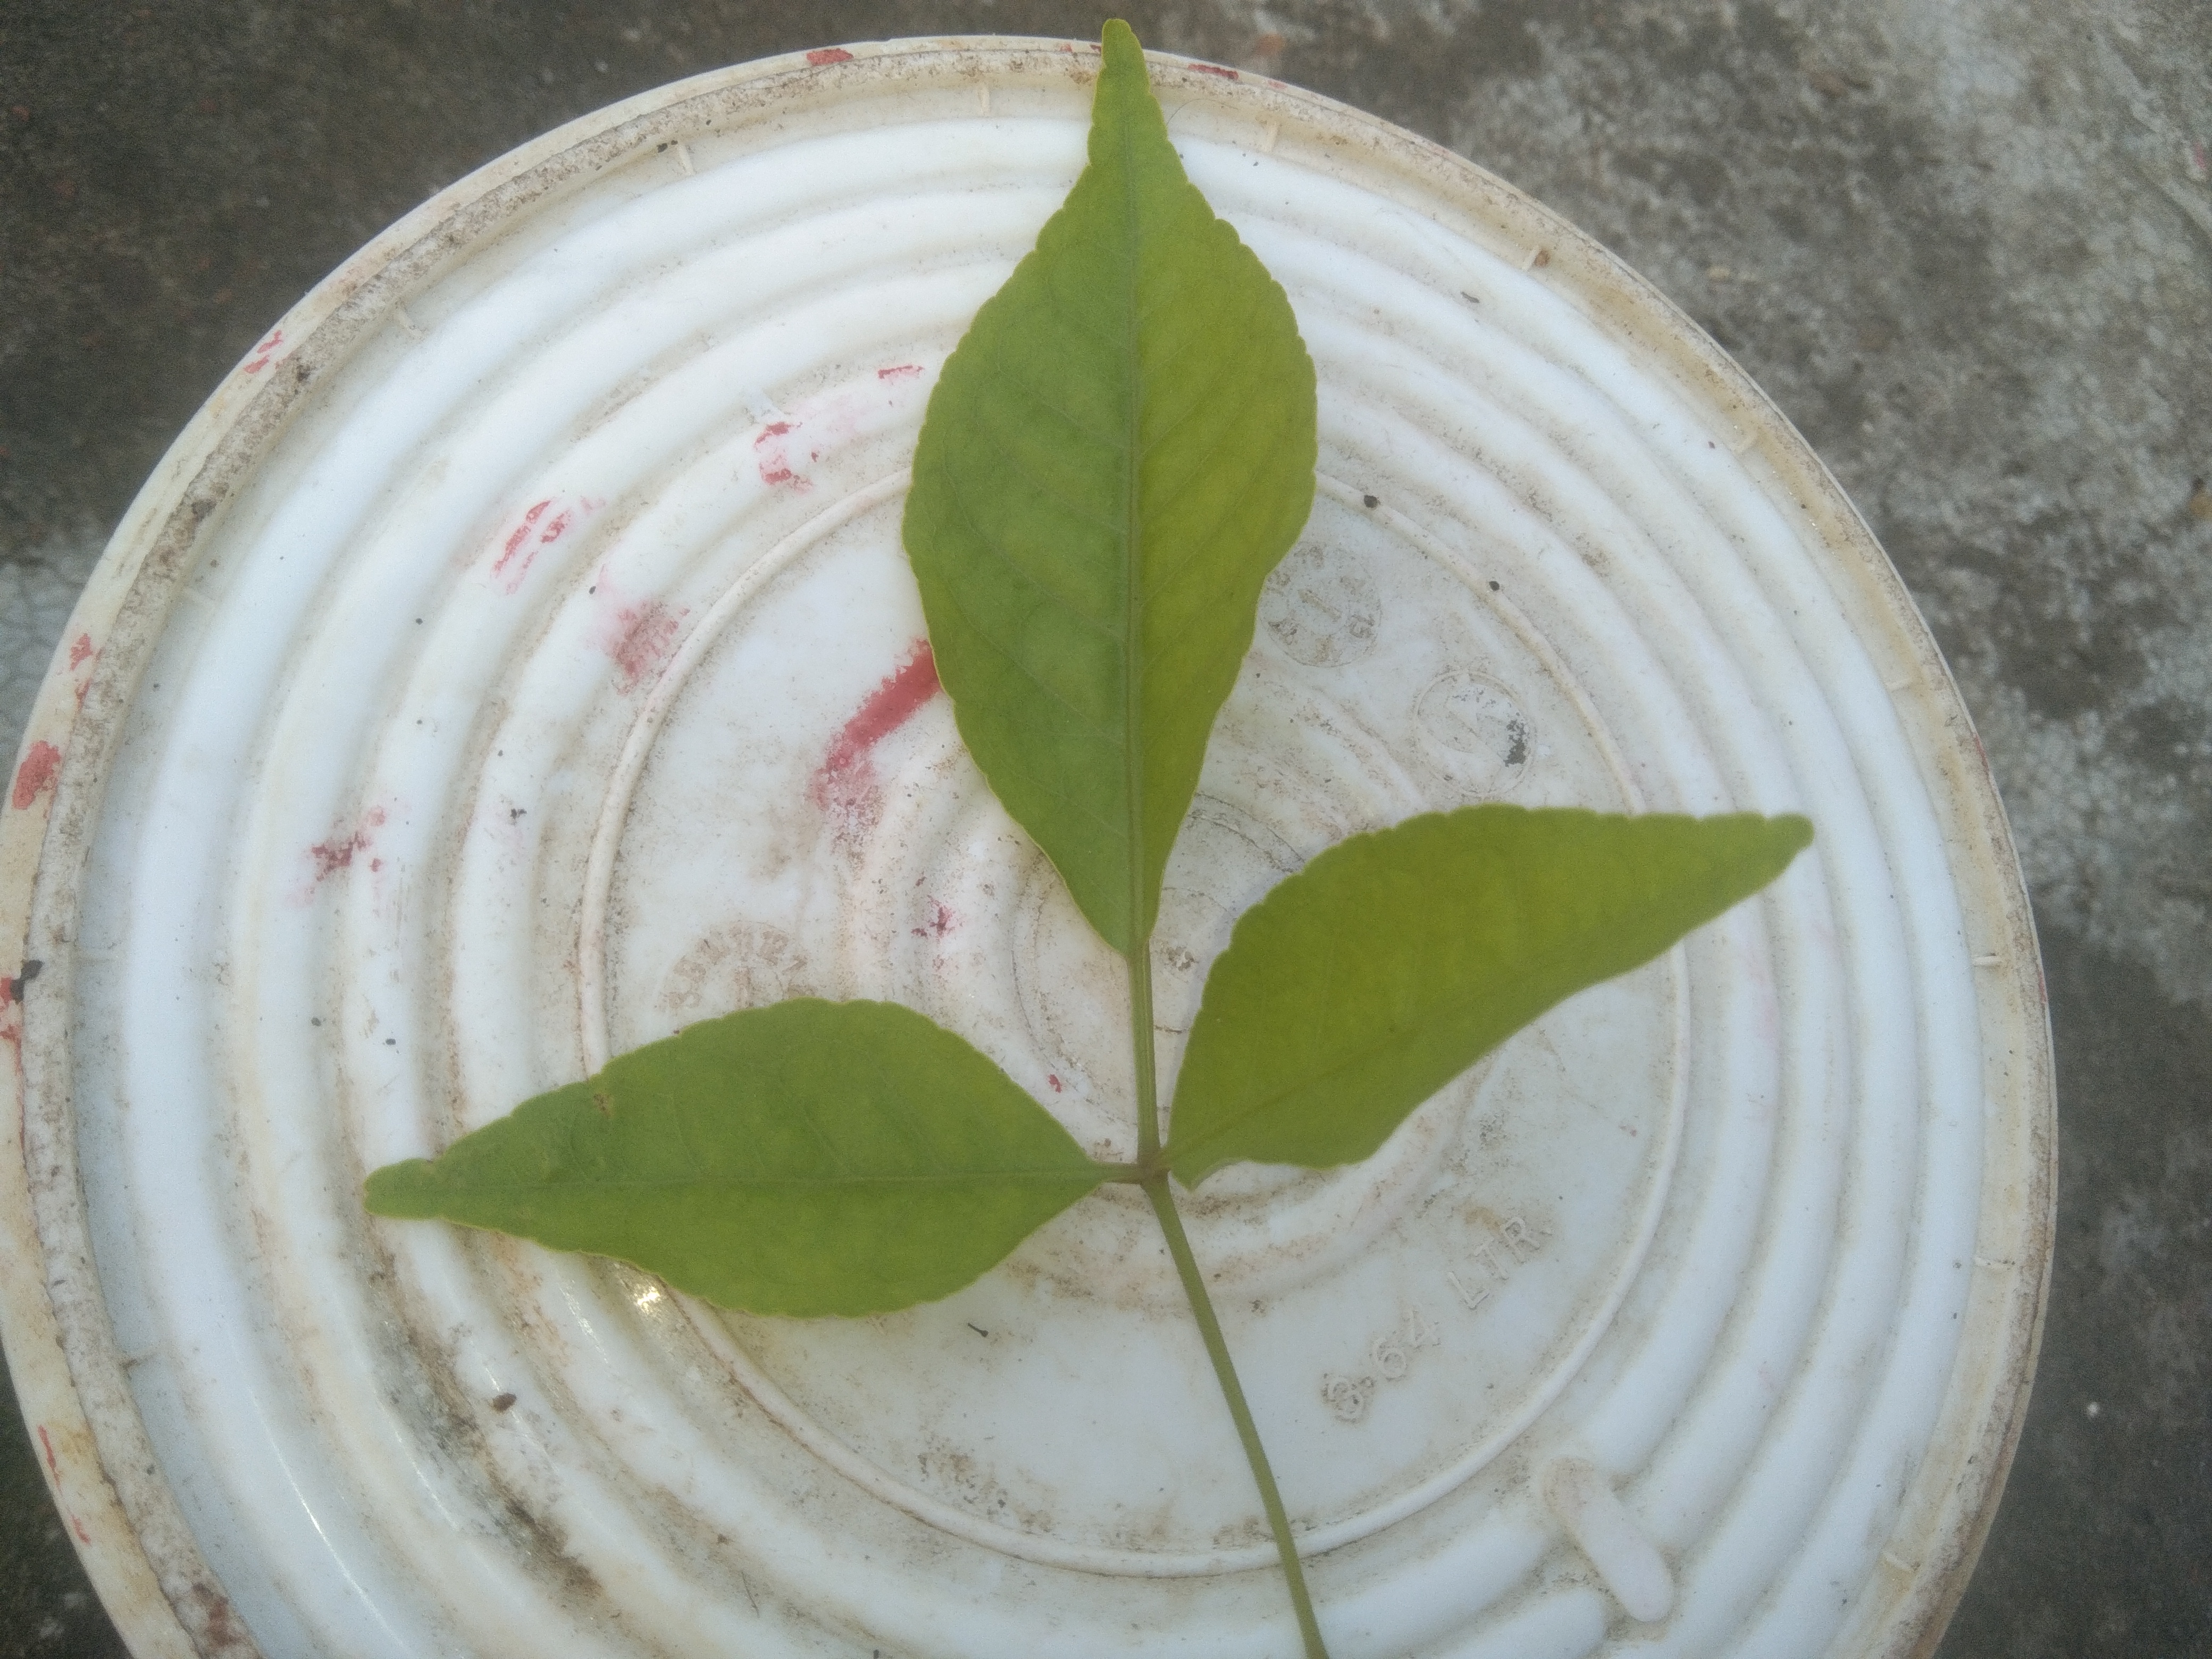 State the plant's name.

wood apple
